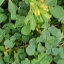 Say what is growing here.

unstructured weed
